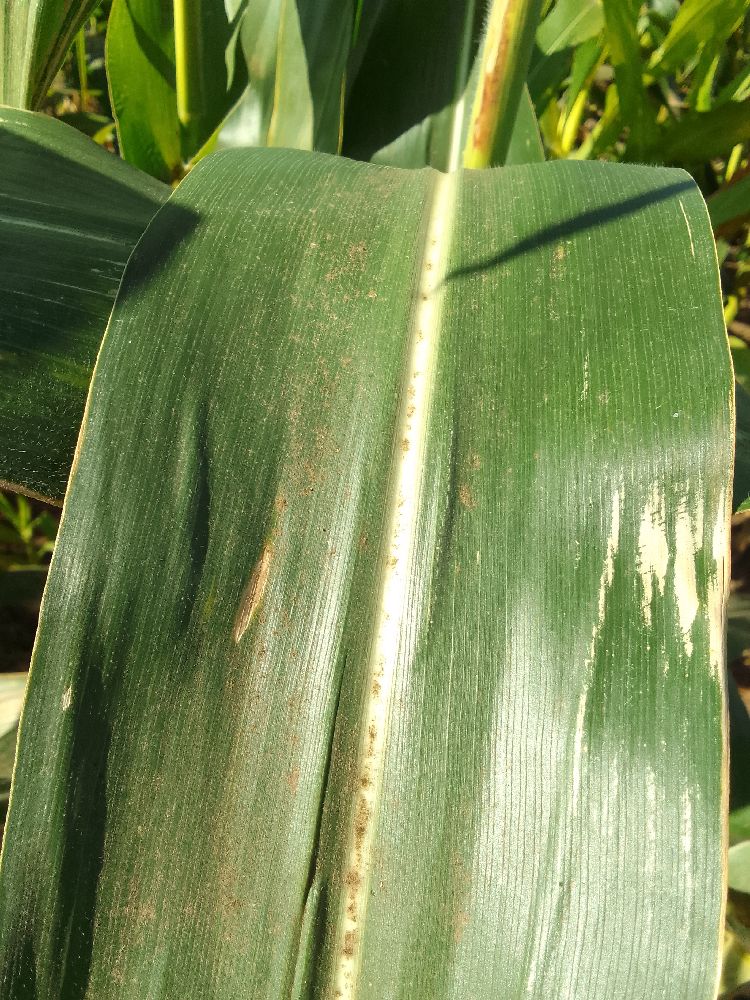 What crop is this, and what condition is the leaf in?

maize, healthy
